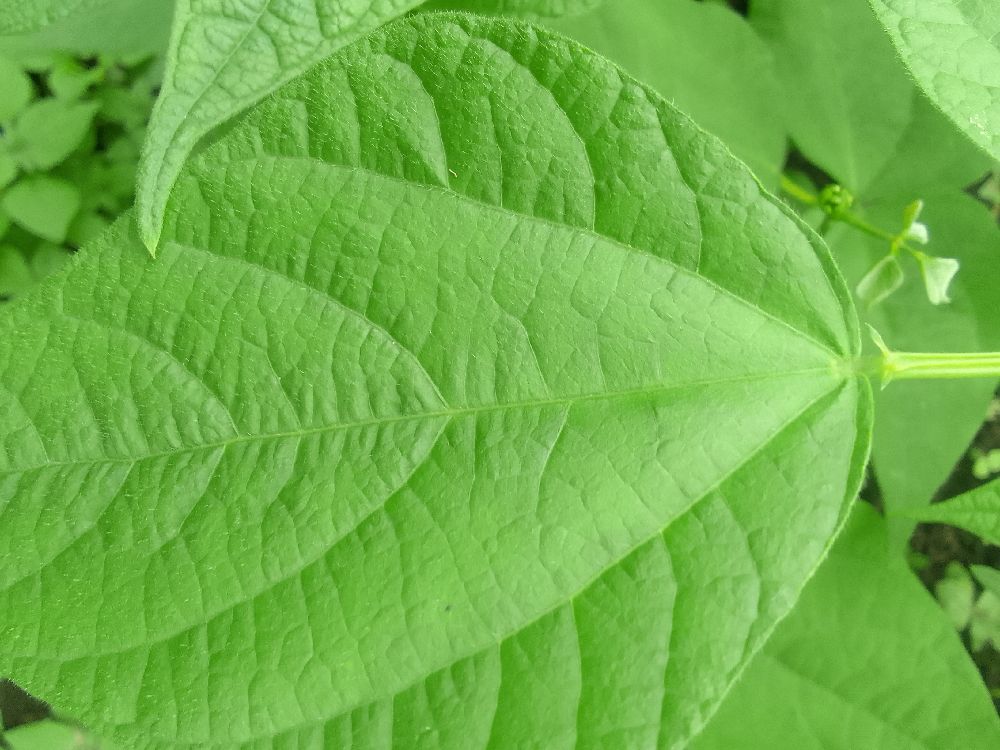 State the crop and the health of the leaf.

common bean, healthy
